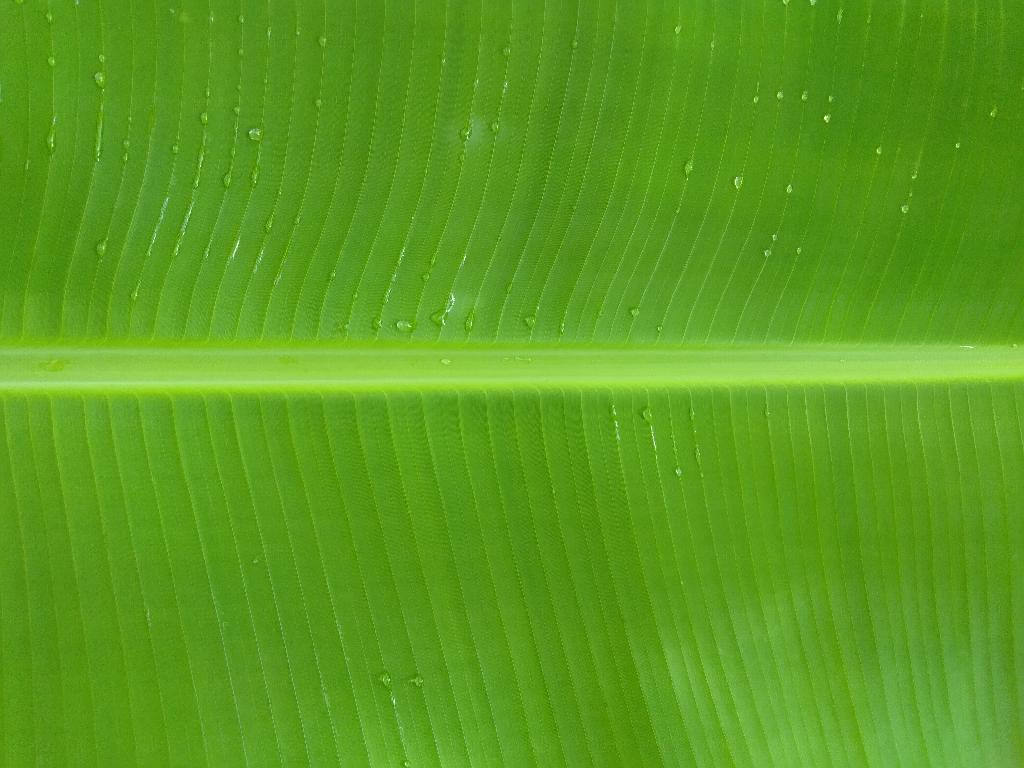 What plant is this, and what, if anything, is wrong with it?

banana, healthy
